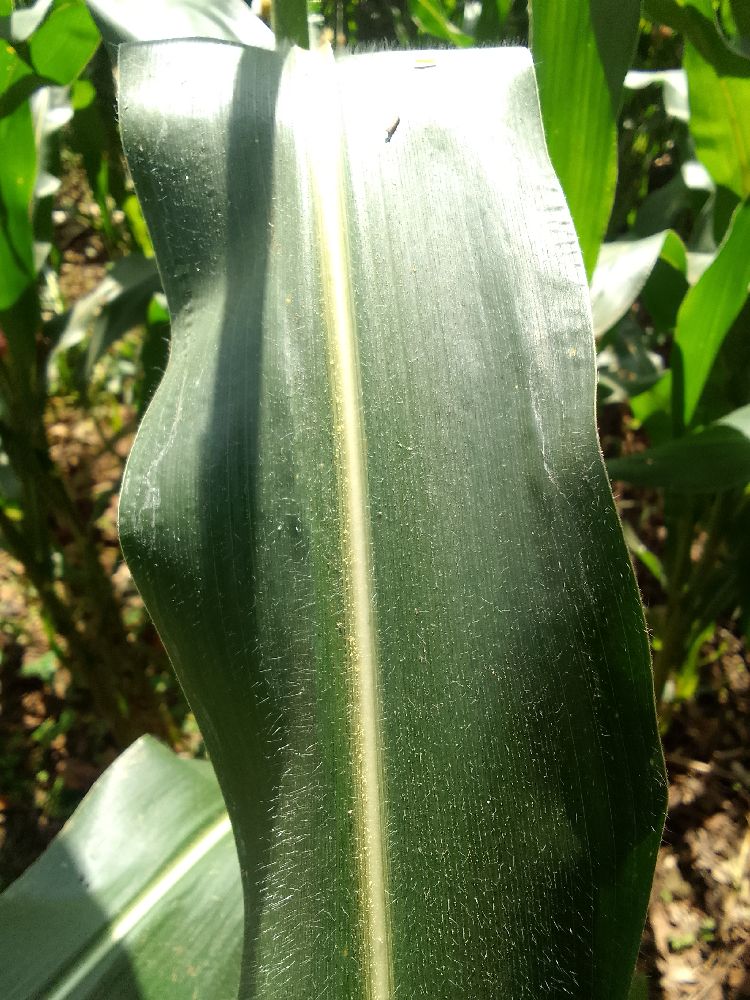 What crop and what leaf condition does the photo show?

maize, healthy
